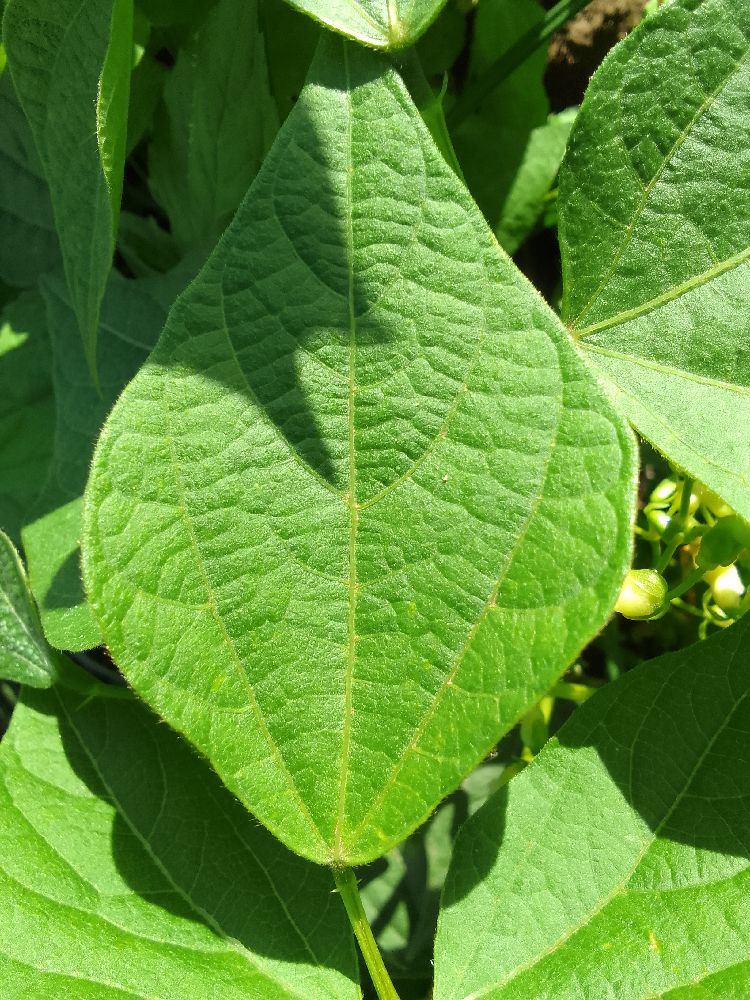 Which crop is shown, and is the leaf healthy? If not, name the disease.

common bean, healthy
